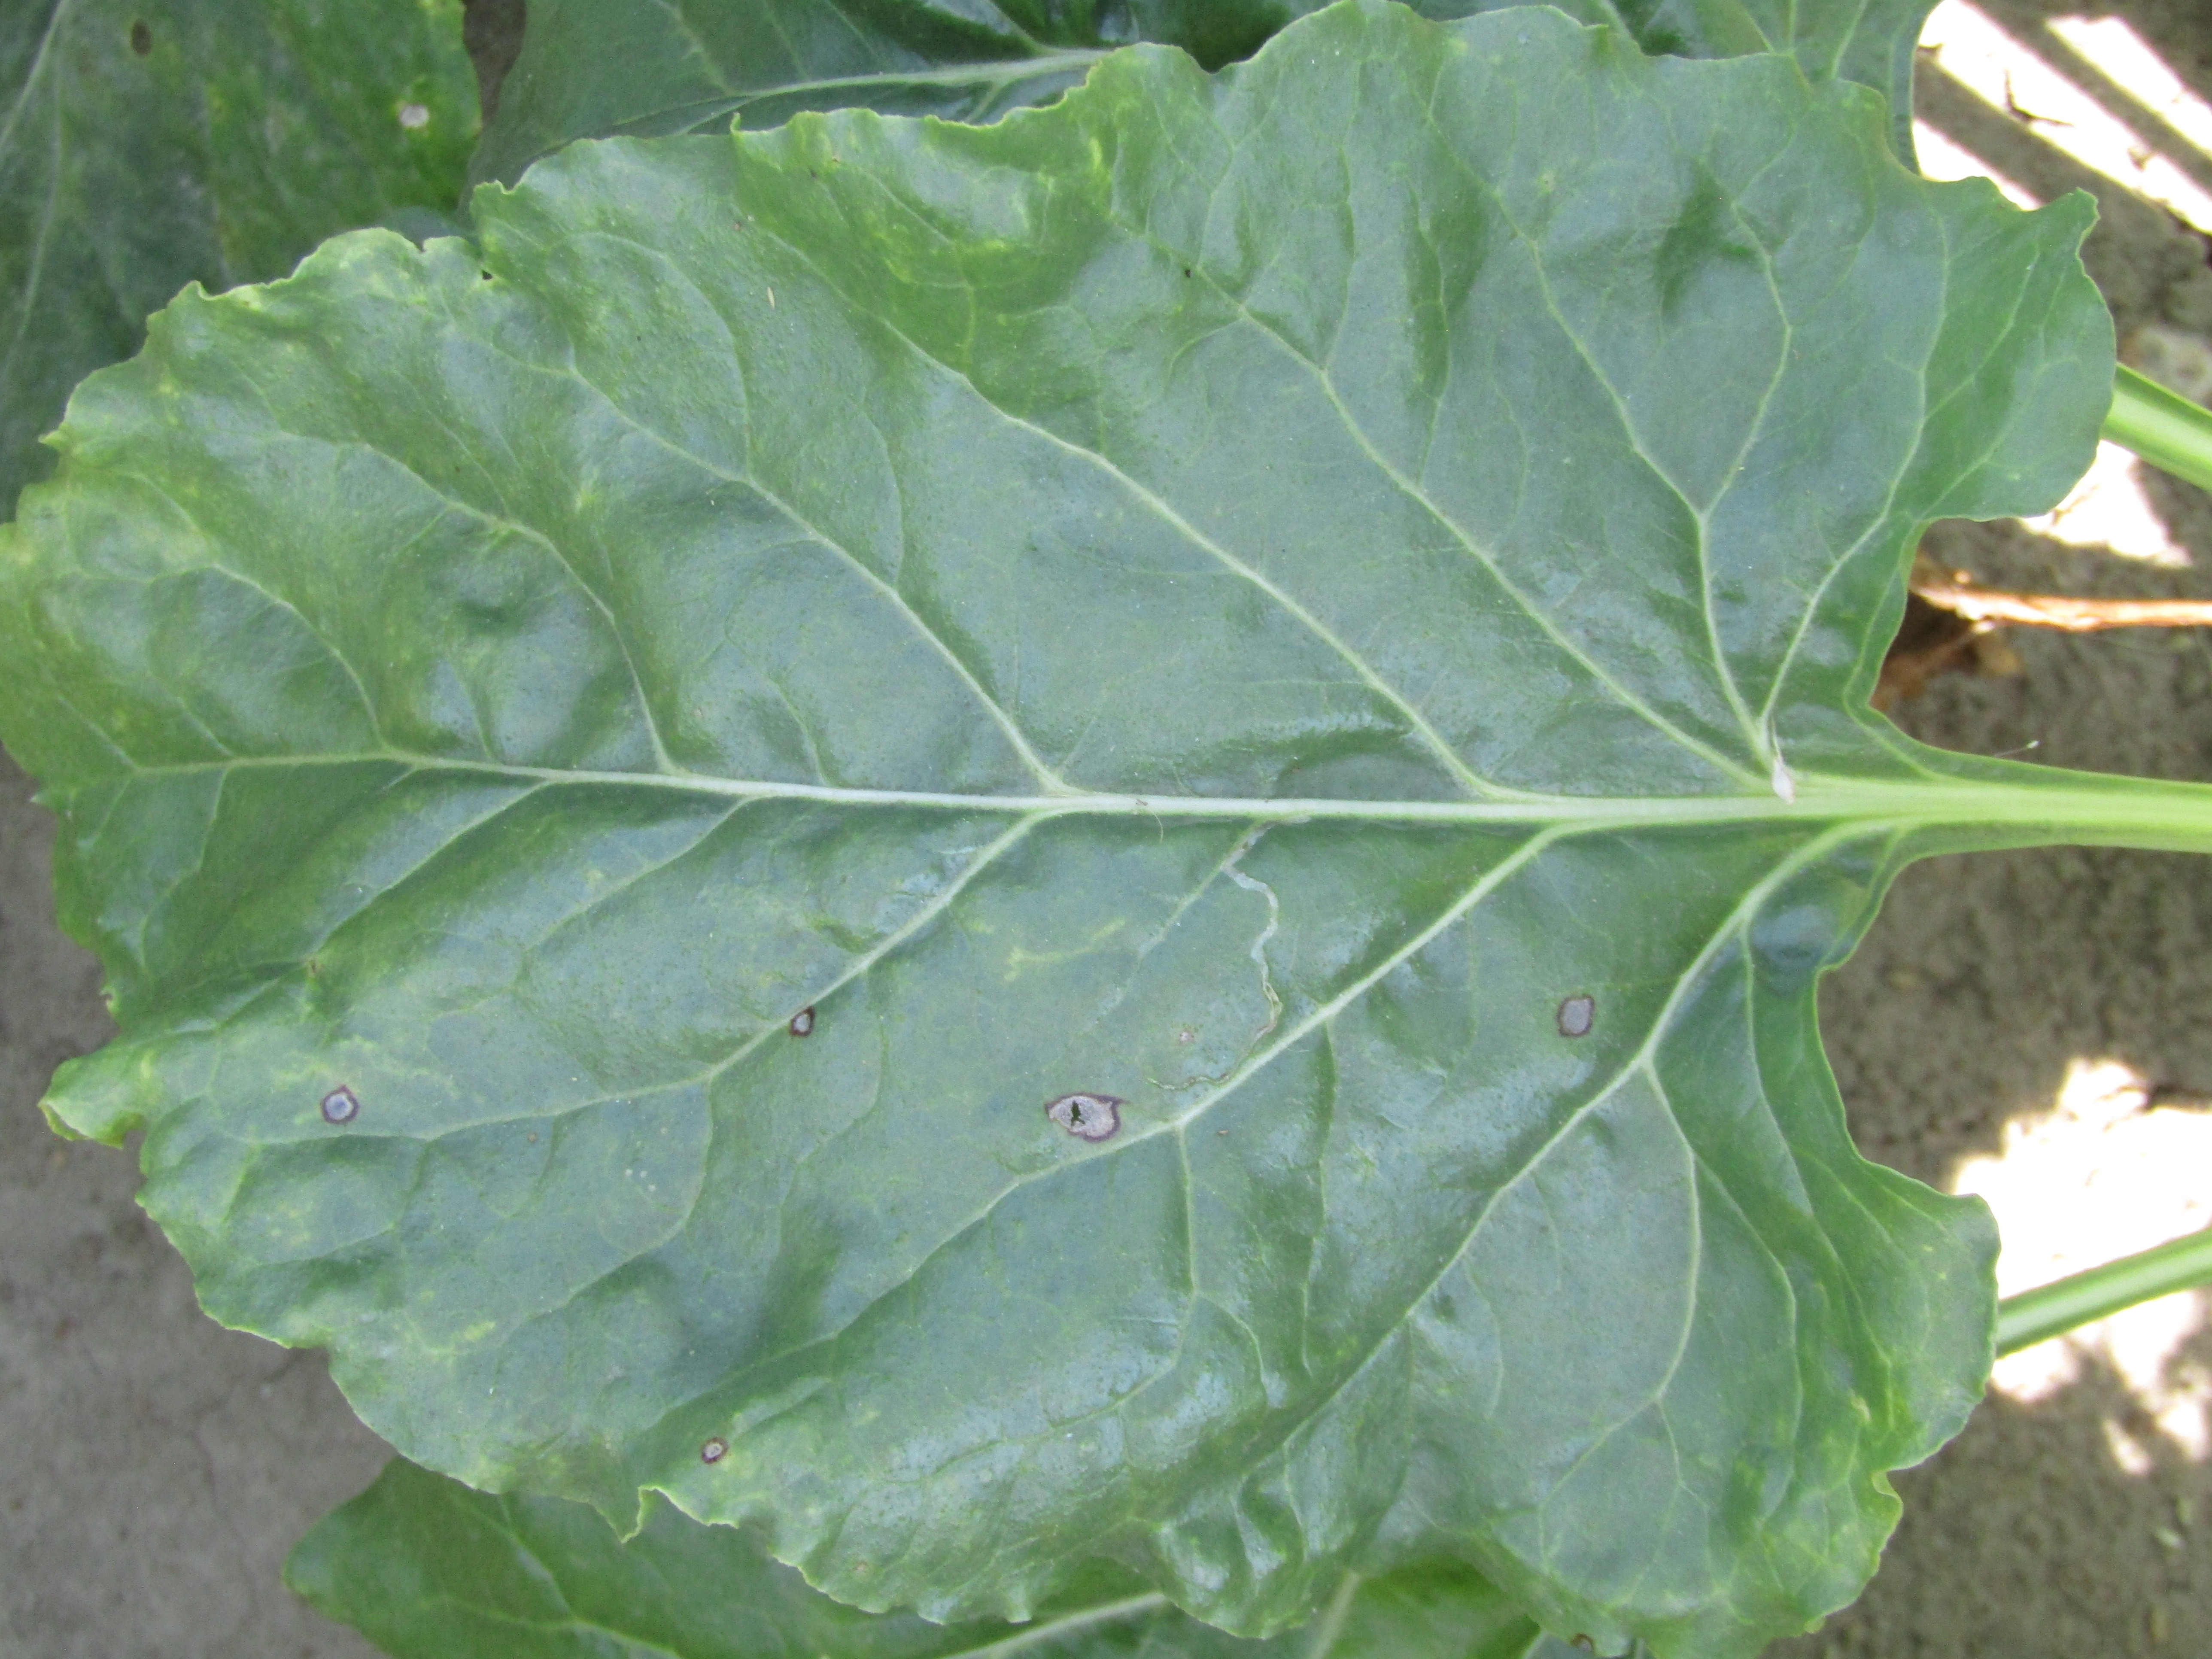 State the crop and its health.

beet, cercospora
